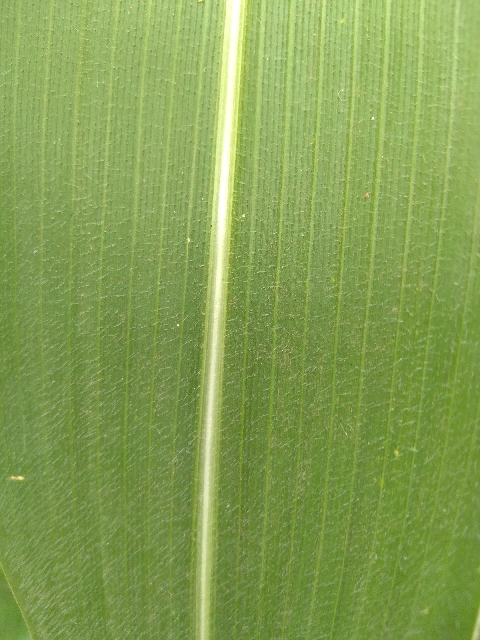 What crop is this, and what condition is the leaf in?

maize, healthy
